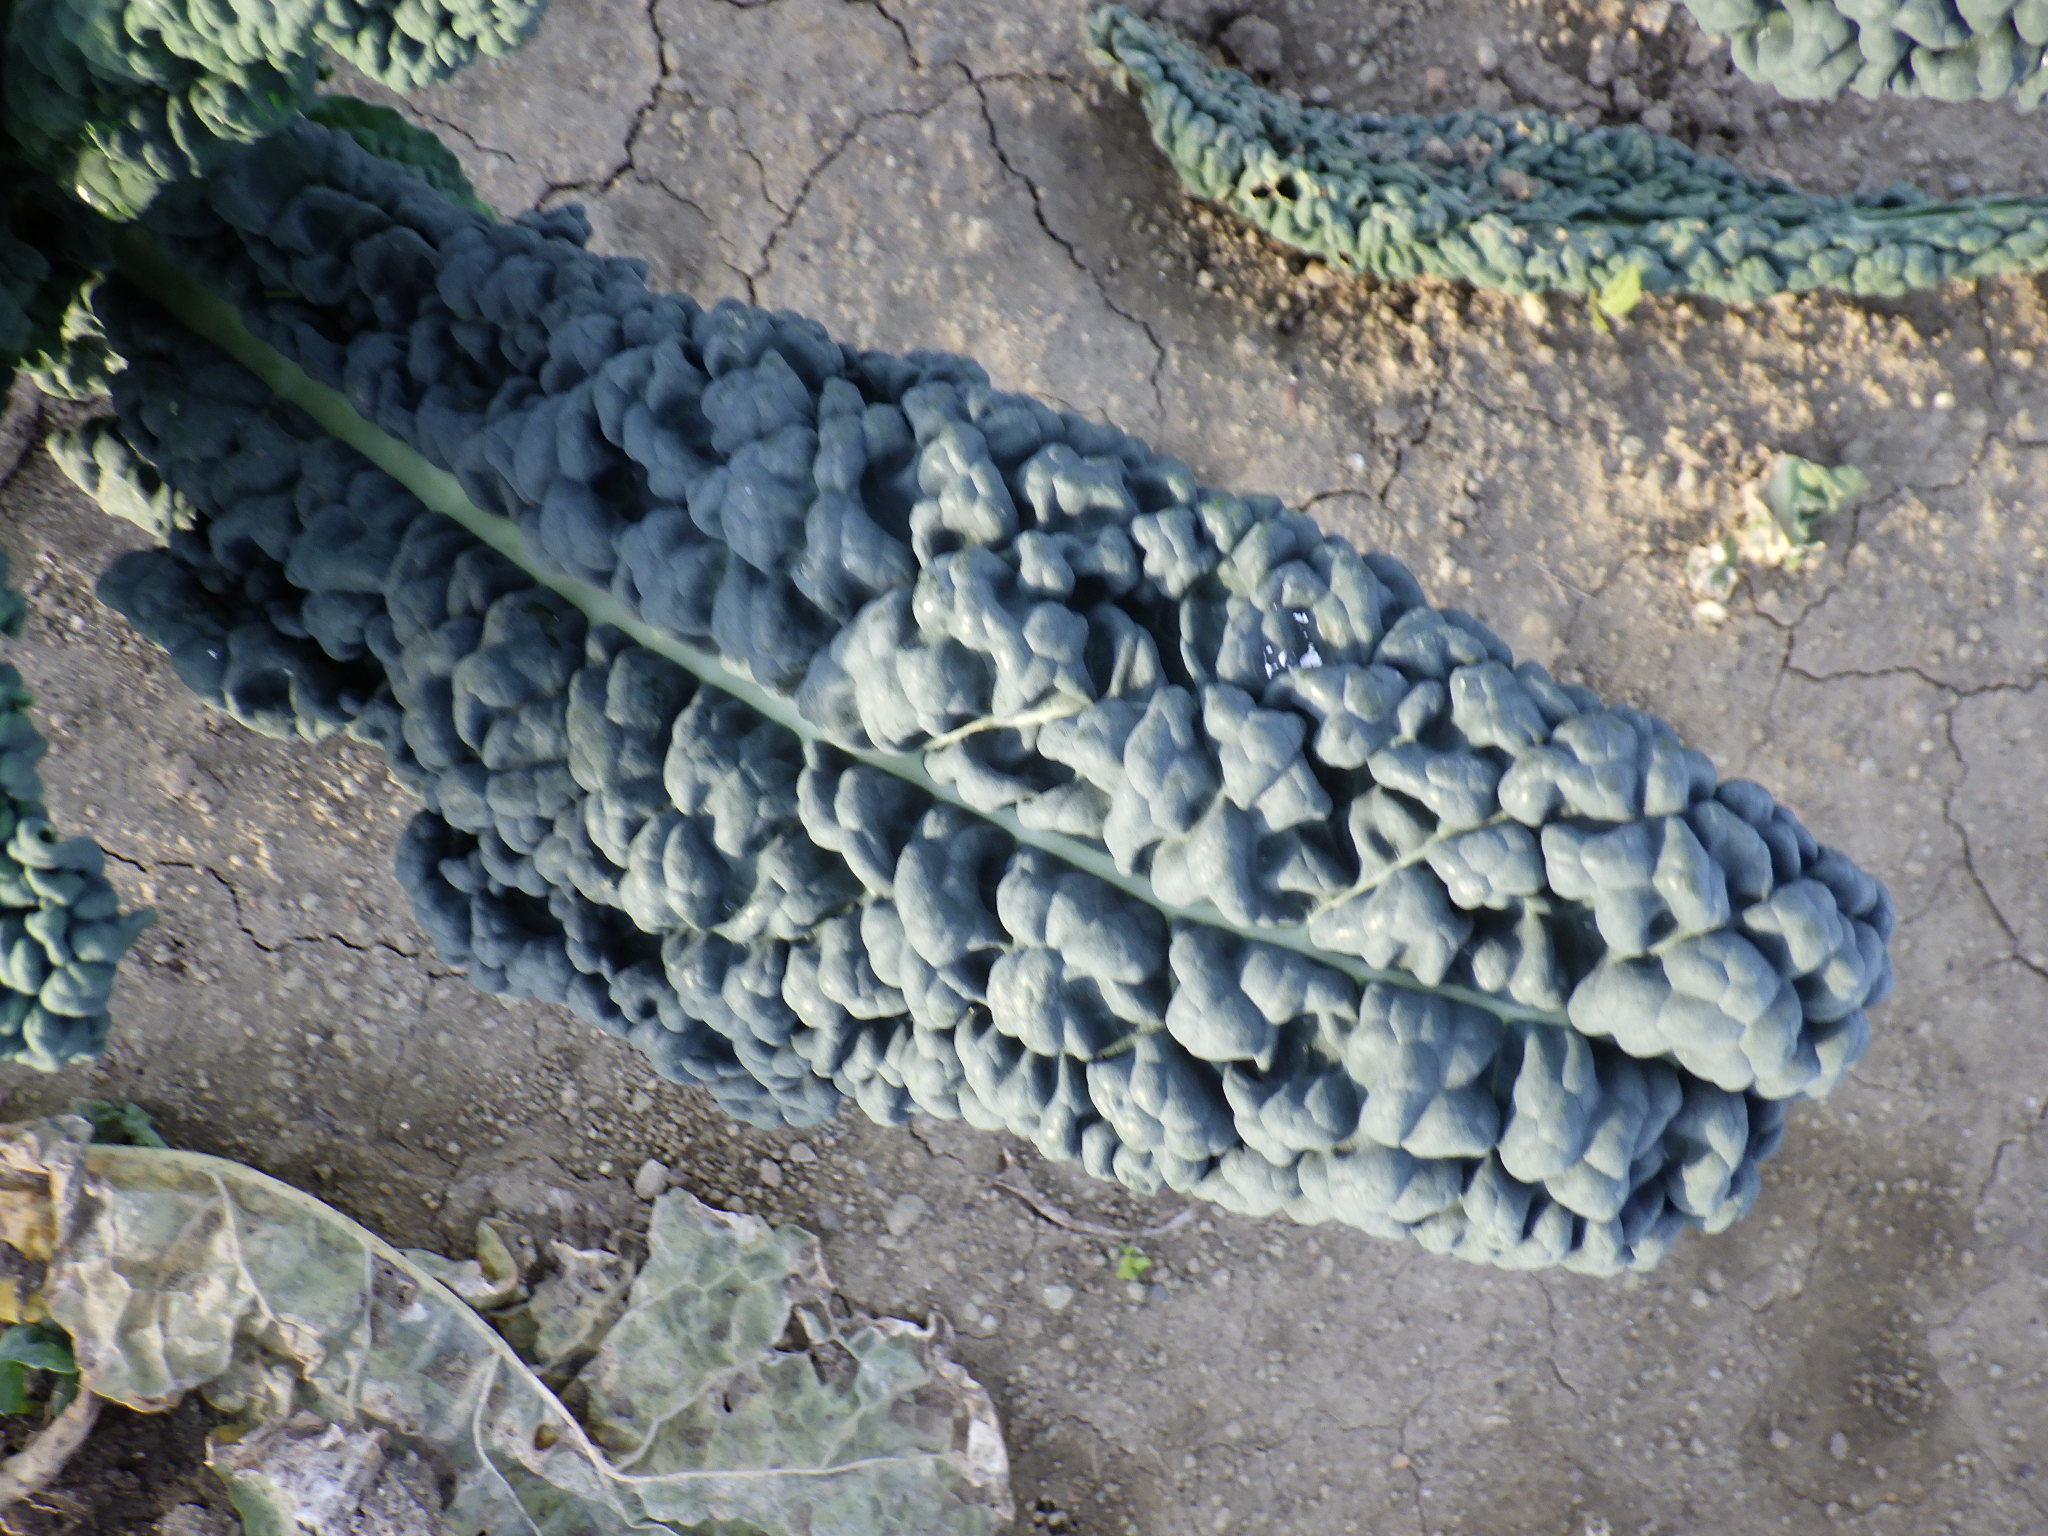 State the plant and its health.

cabbage, healthy
